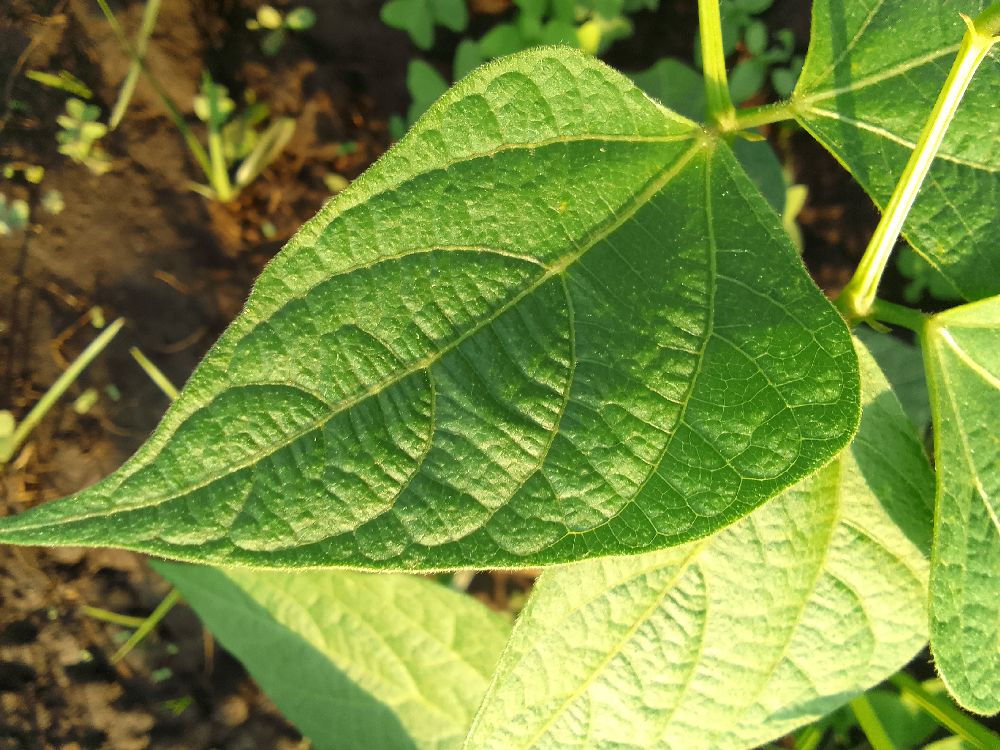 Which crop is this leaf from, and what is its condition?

common bean, healthy
